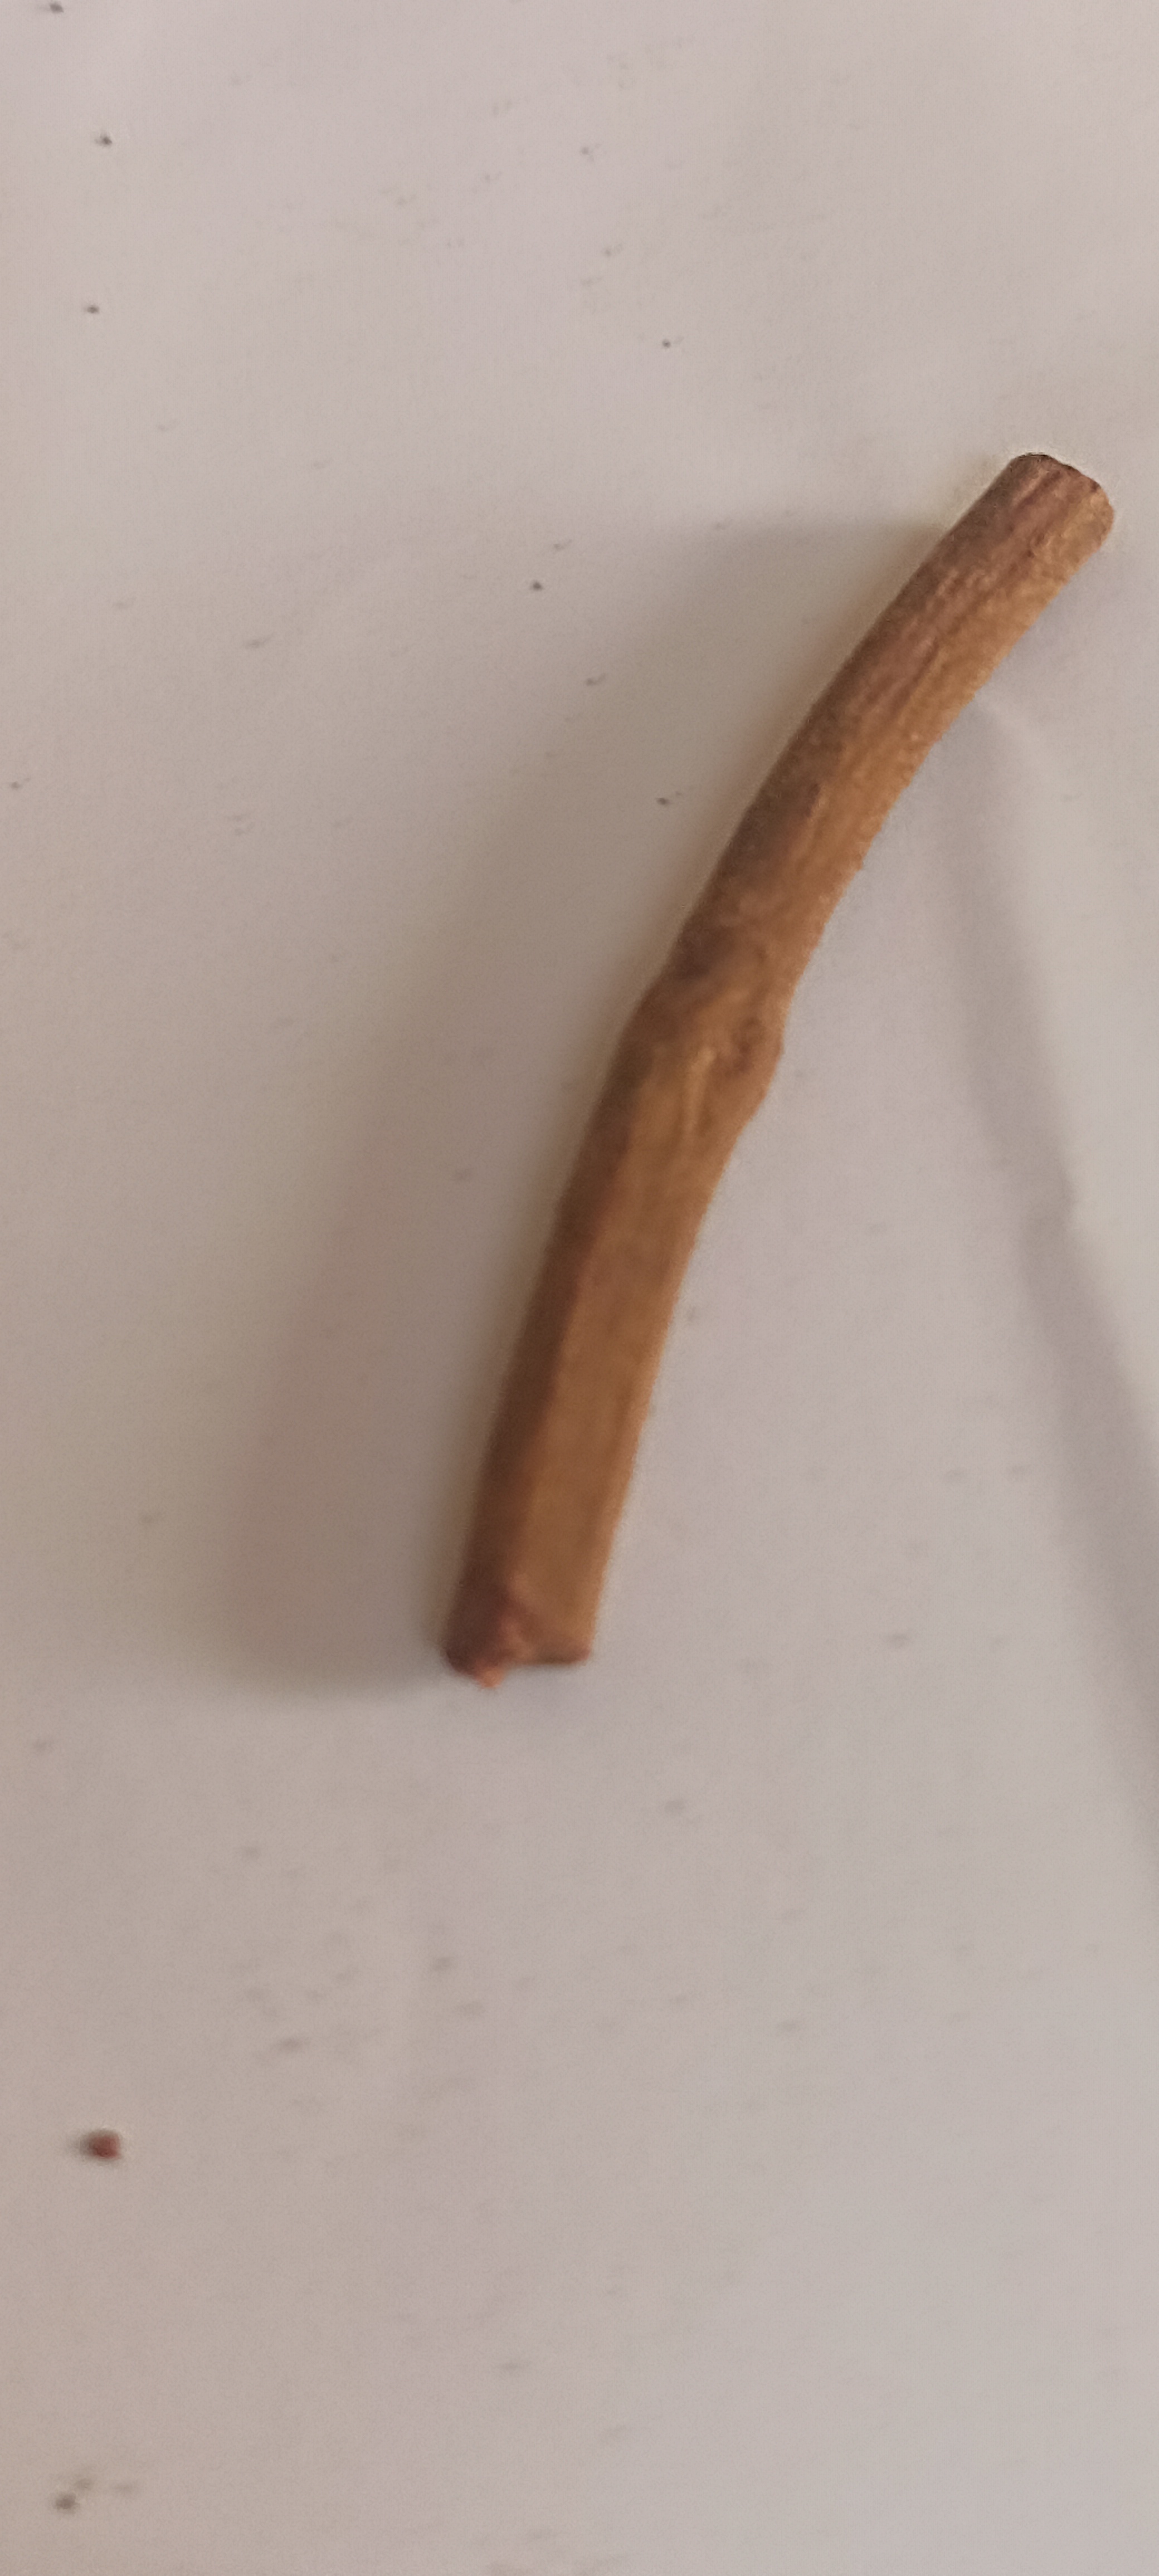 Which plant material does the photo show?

manjistha
